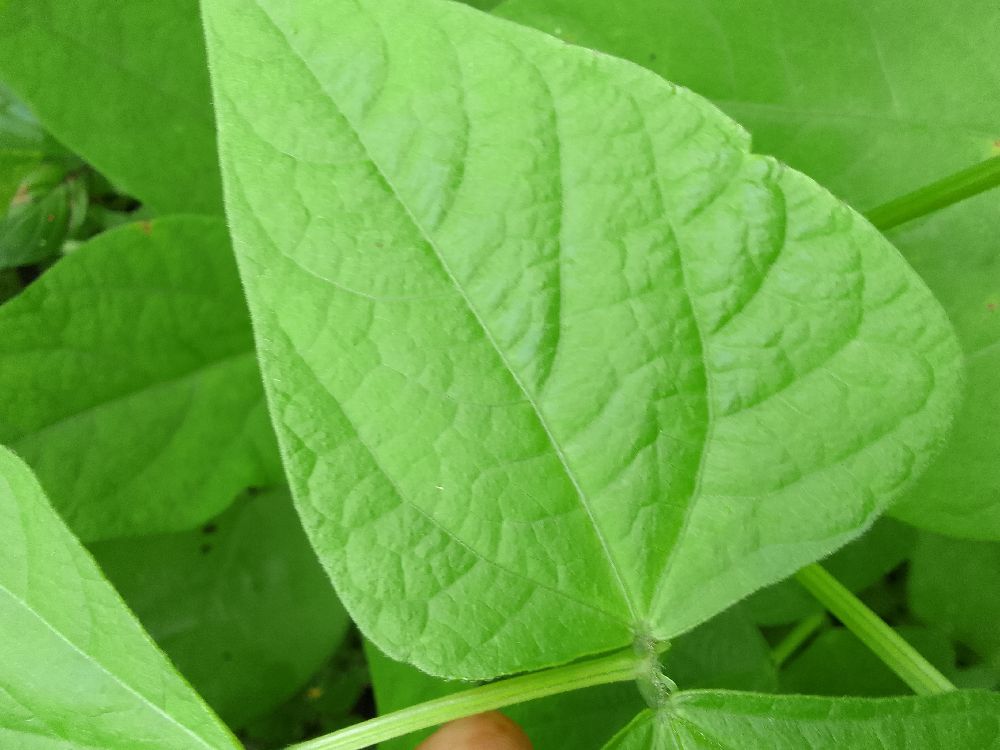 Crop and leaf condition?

common bean, healthy
